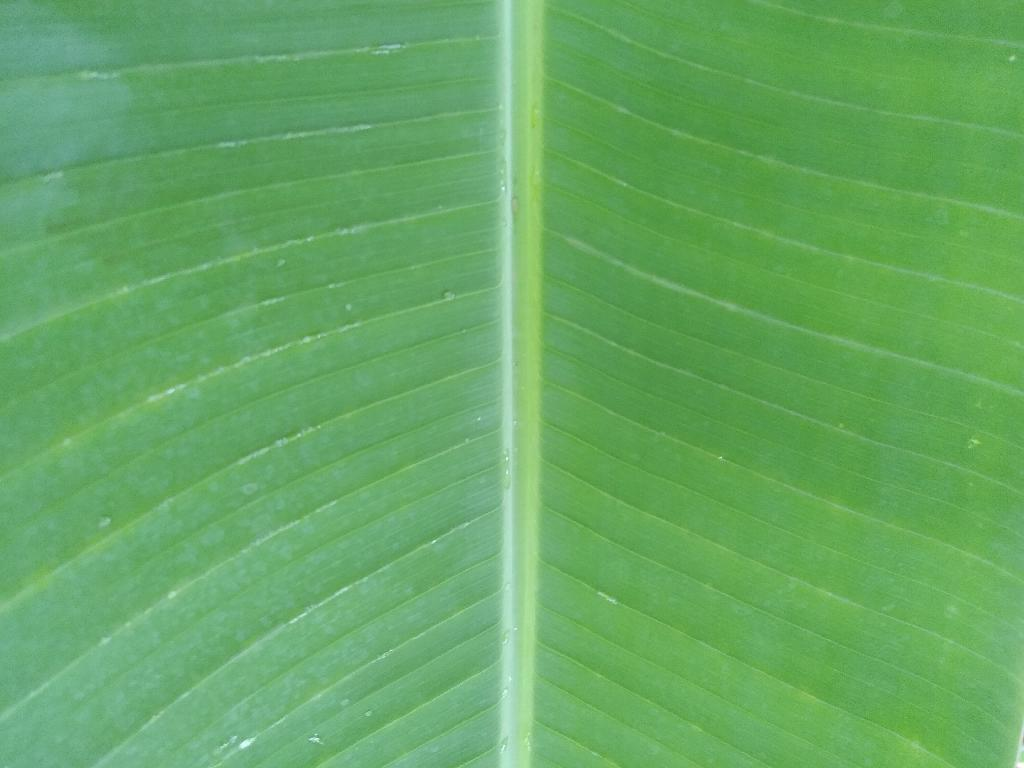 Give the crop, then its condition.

banana, healthy
